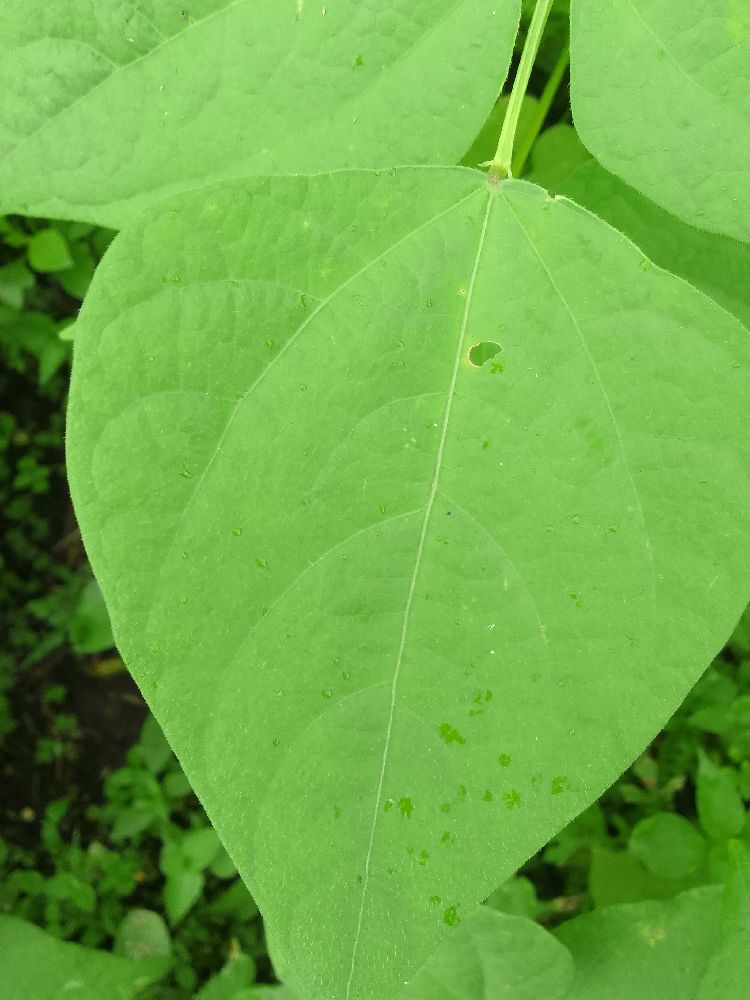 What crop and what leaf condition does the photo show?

common bean, healthy
